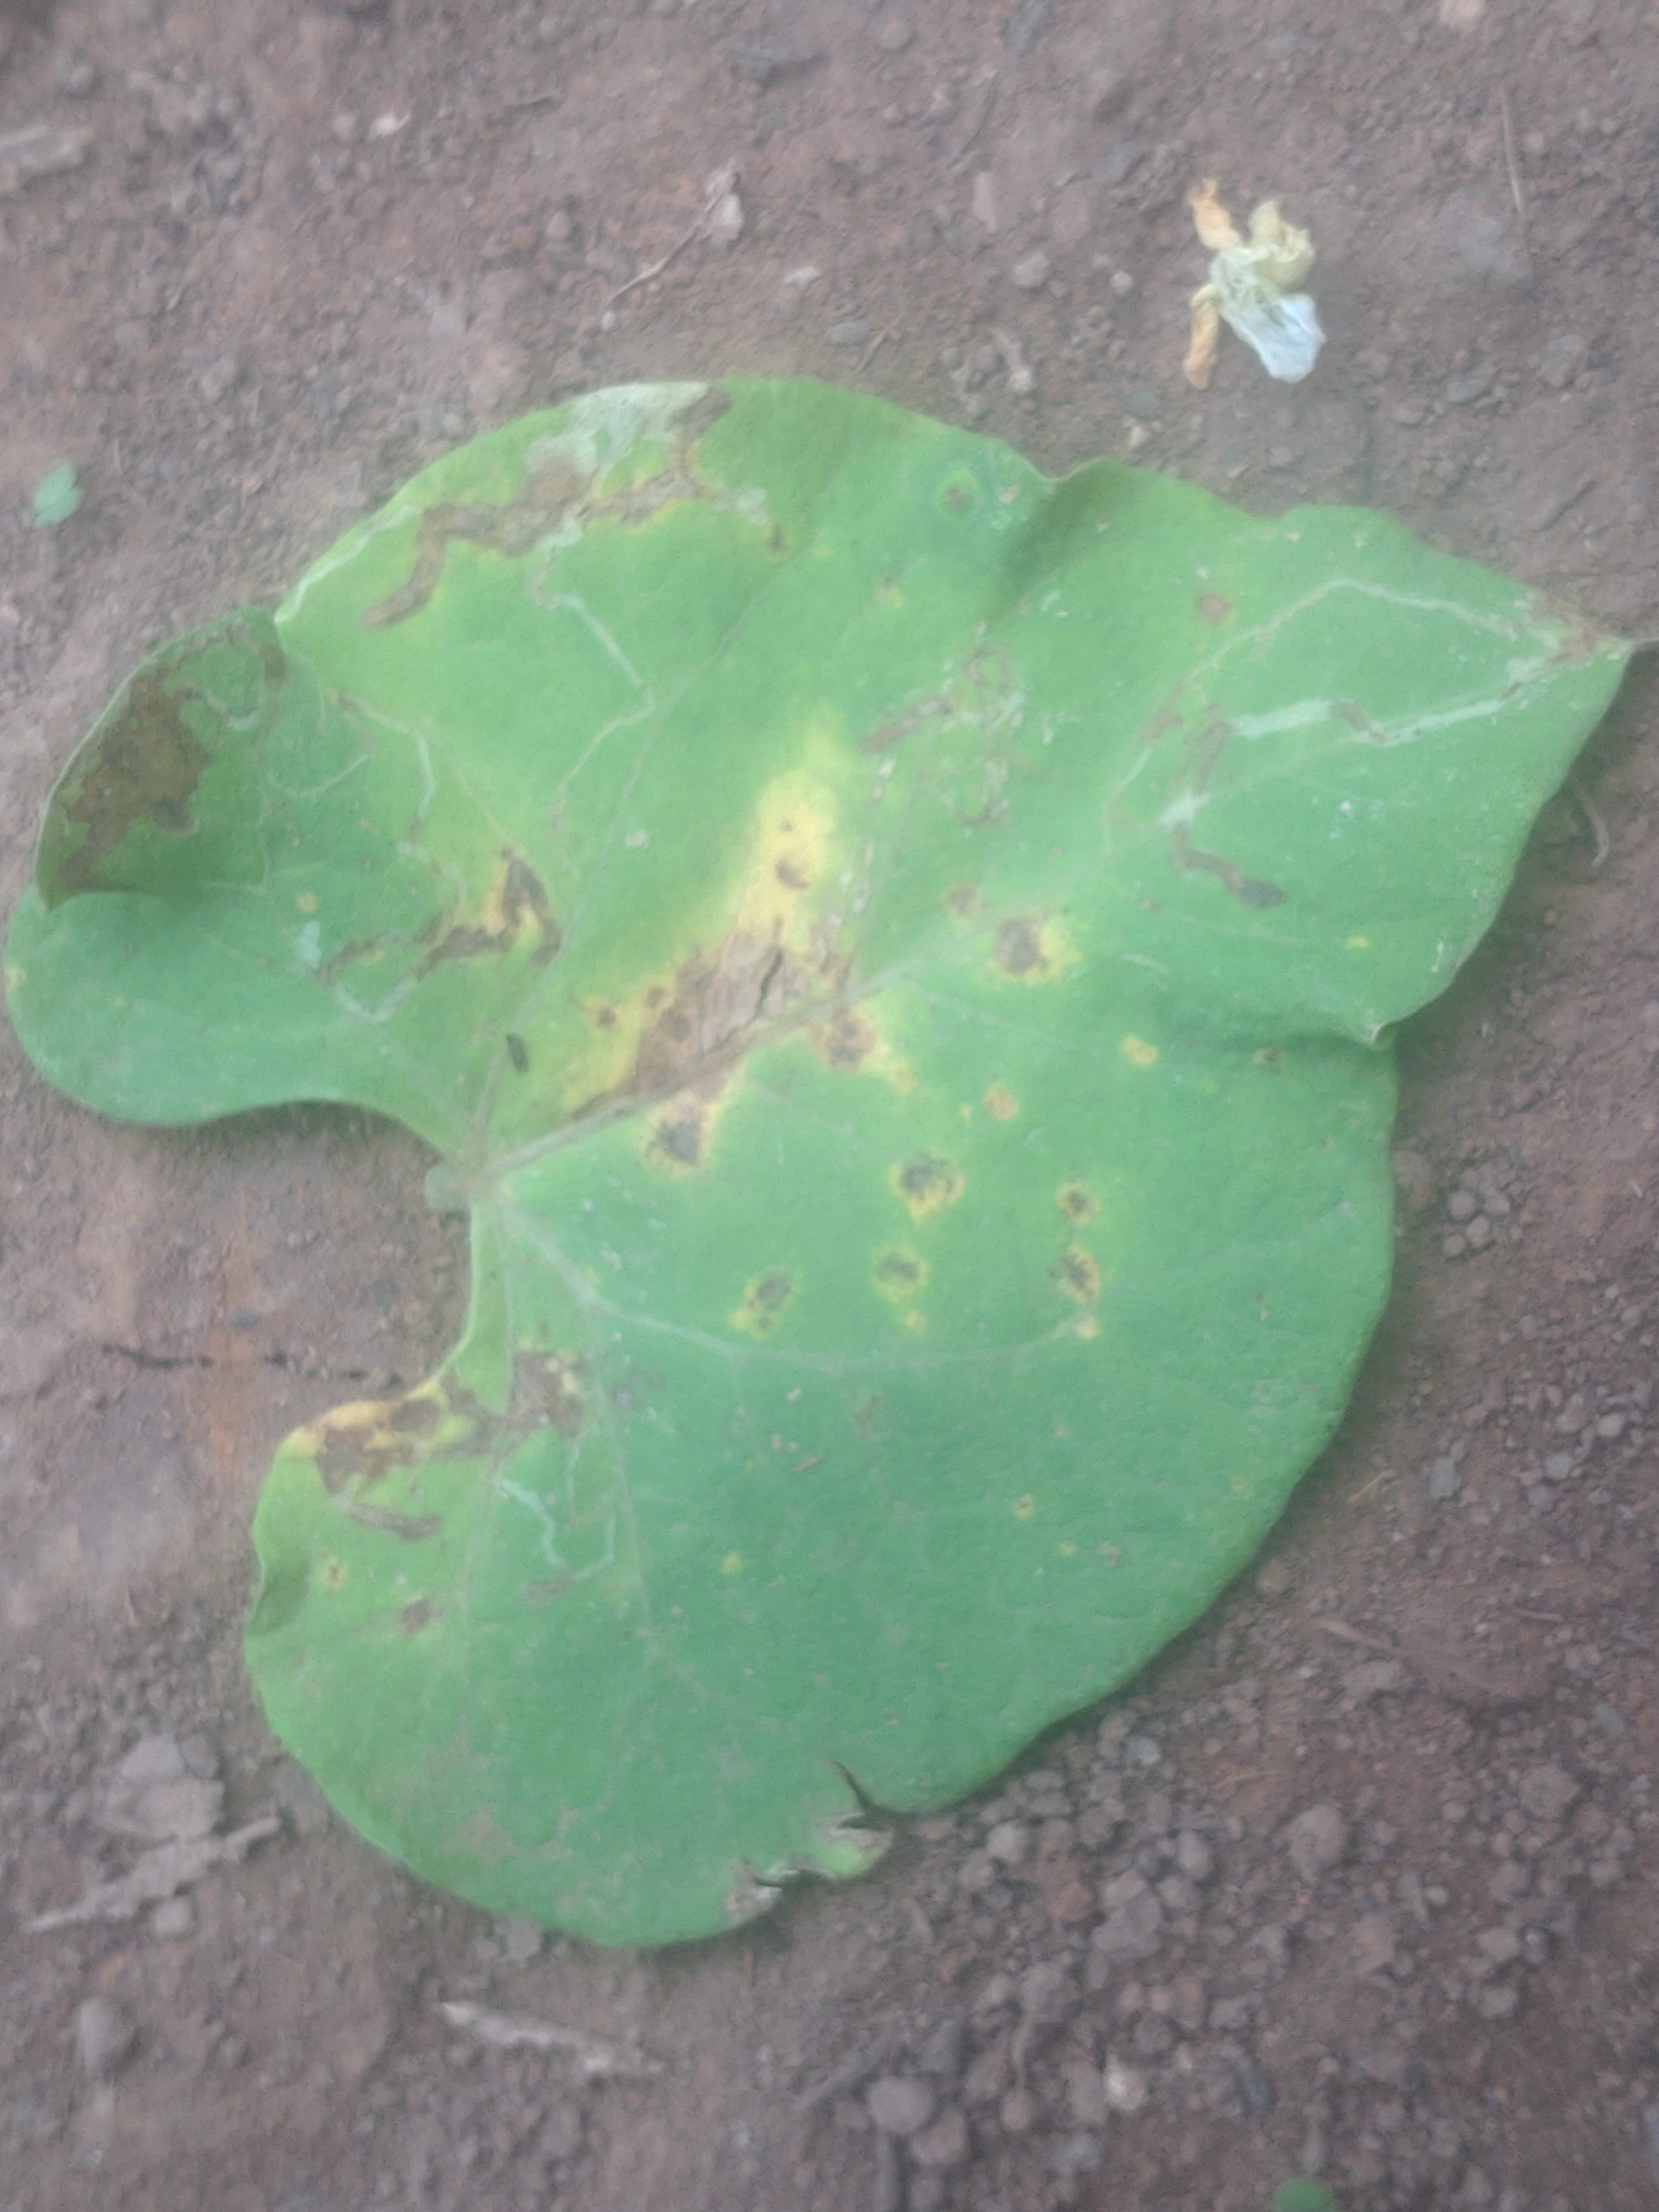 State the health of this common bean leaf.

rust
